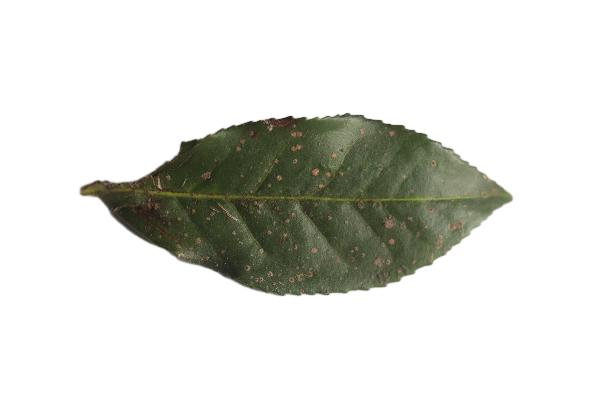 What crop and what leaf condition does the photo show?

tea, algal leaf
